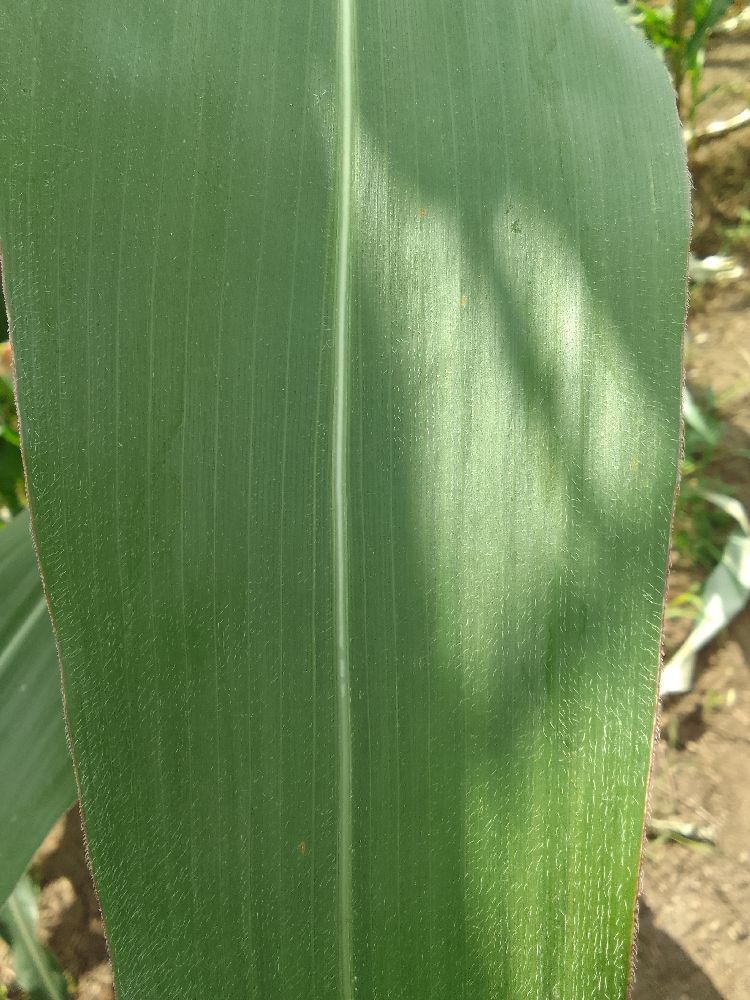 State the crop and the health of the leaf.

maize, healthy
